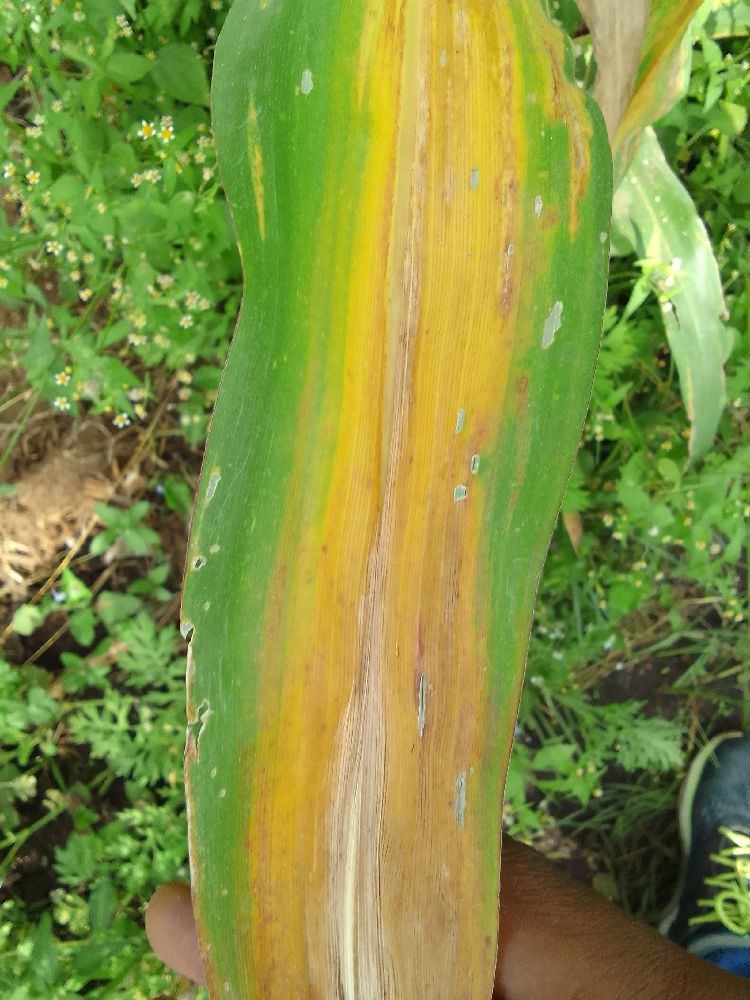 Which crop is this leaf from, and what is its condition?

maize, maize lethal necrosis
